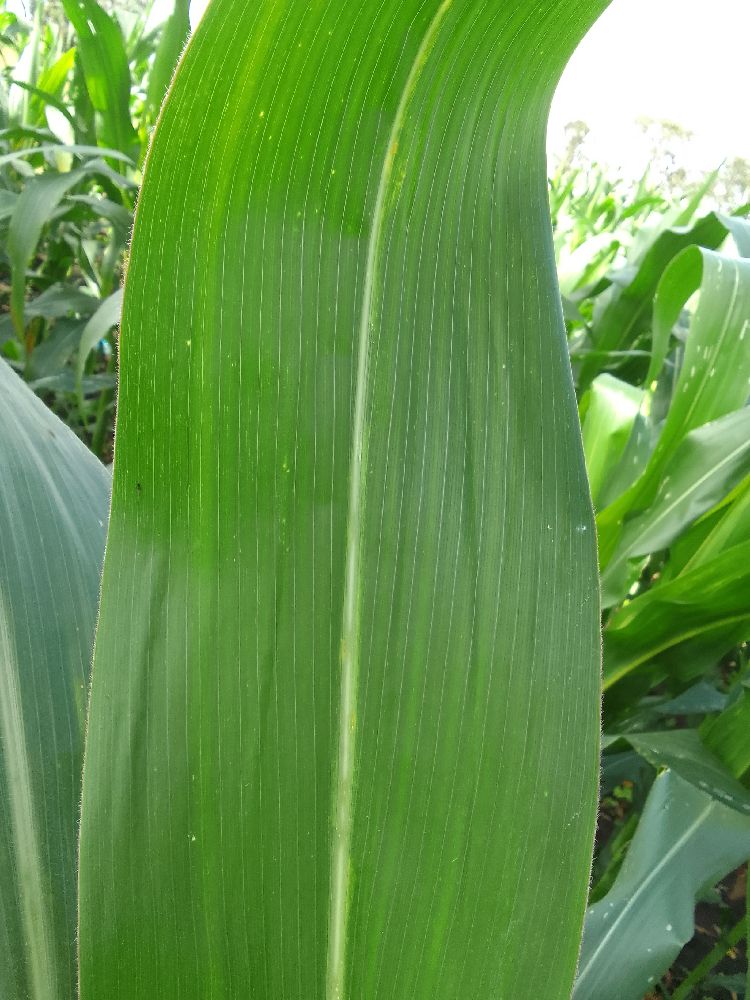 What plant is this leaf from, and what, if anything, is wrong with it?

maize, healthy
